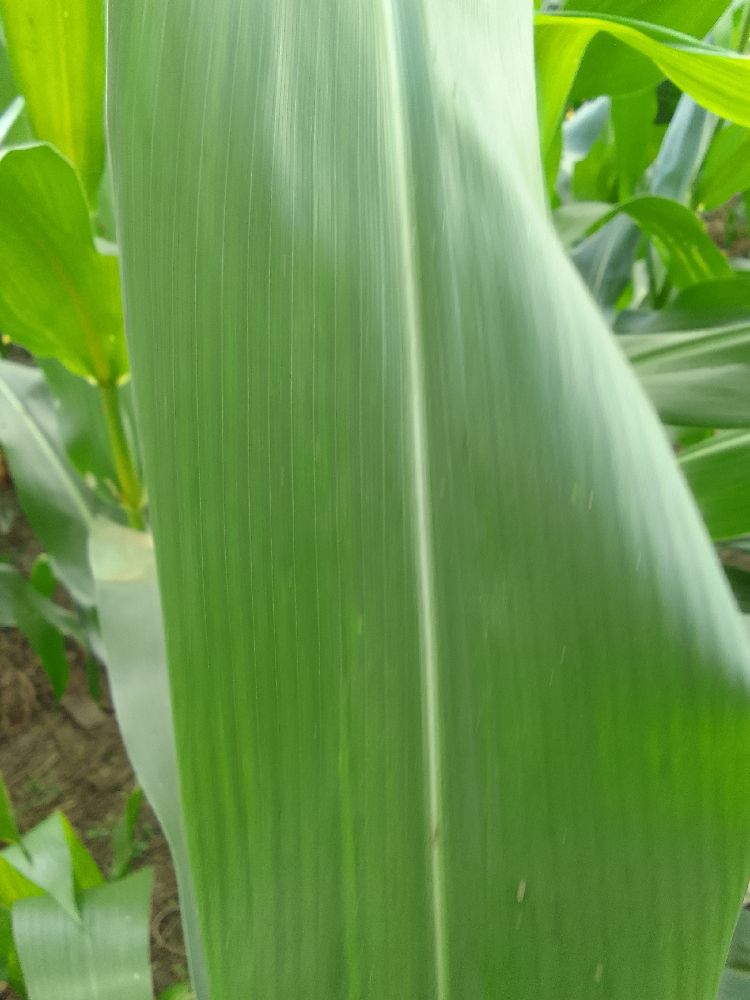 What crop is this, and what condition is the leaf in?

maize, healthy
